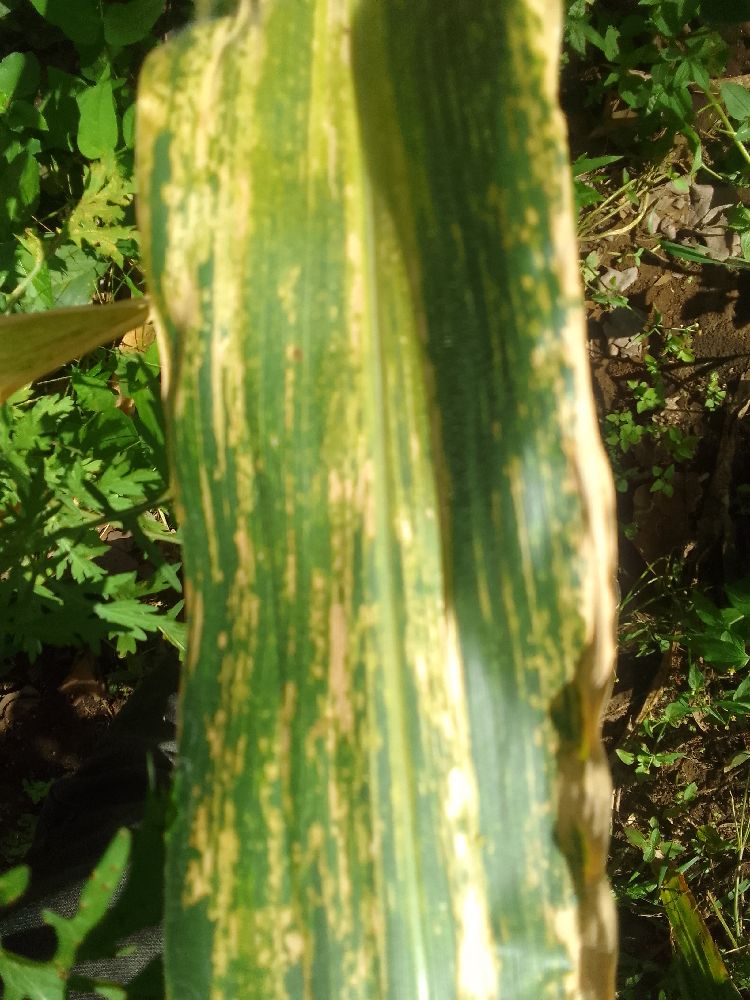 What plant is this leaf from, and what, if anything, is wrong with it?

maize, maize lethal necrosis
